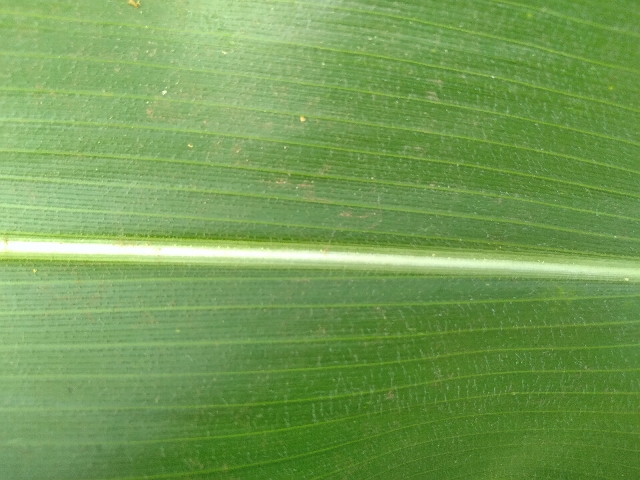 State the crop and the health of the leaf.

maize, healthy
